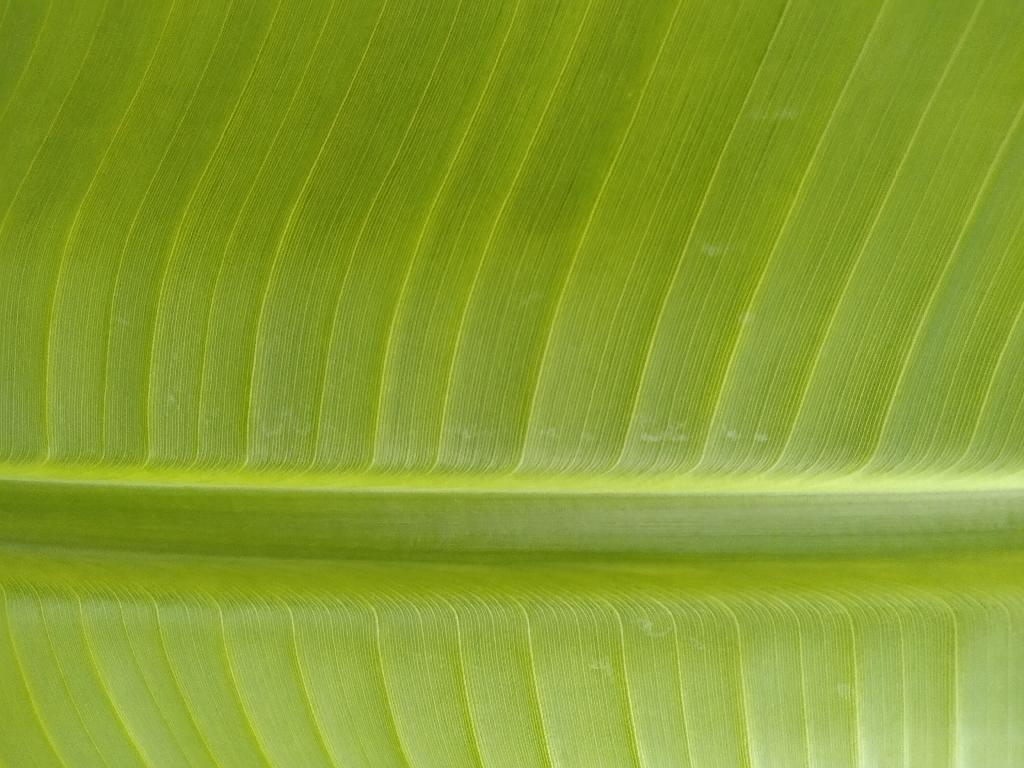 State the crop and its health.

banana, healthy
